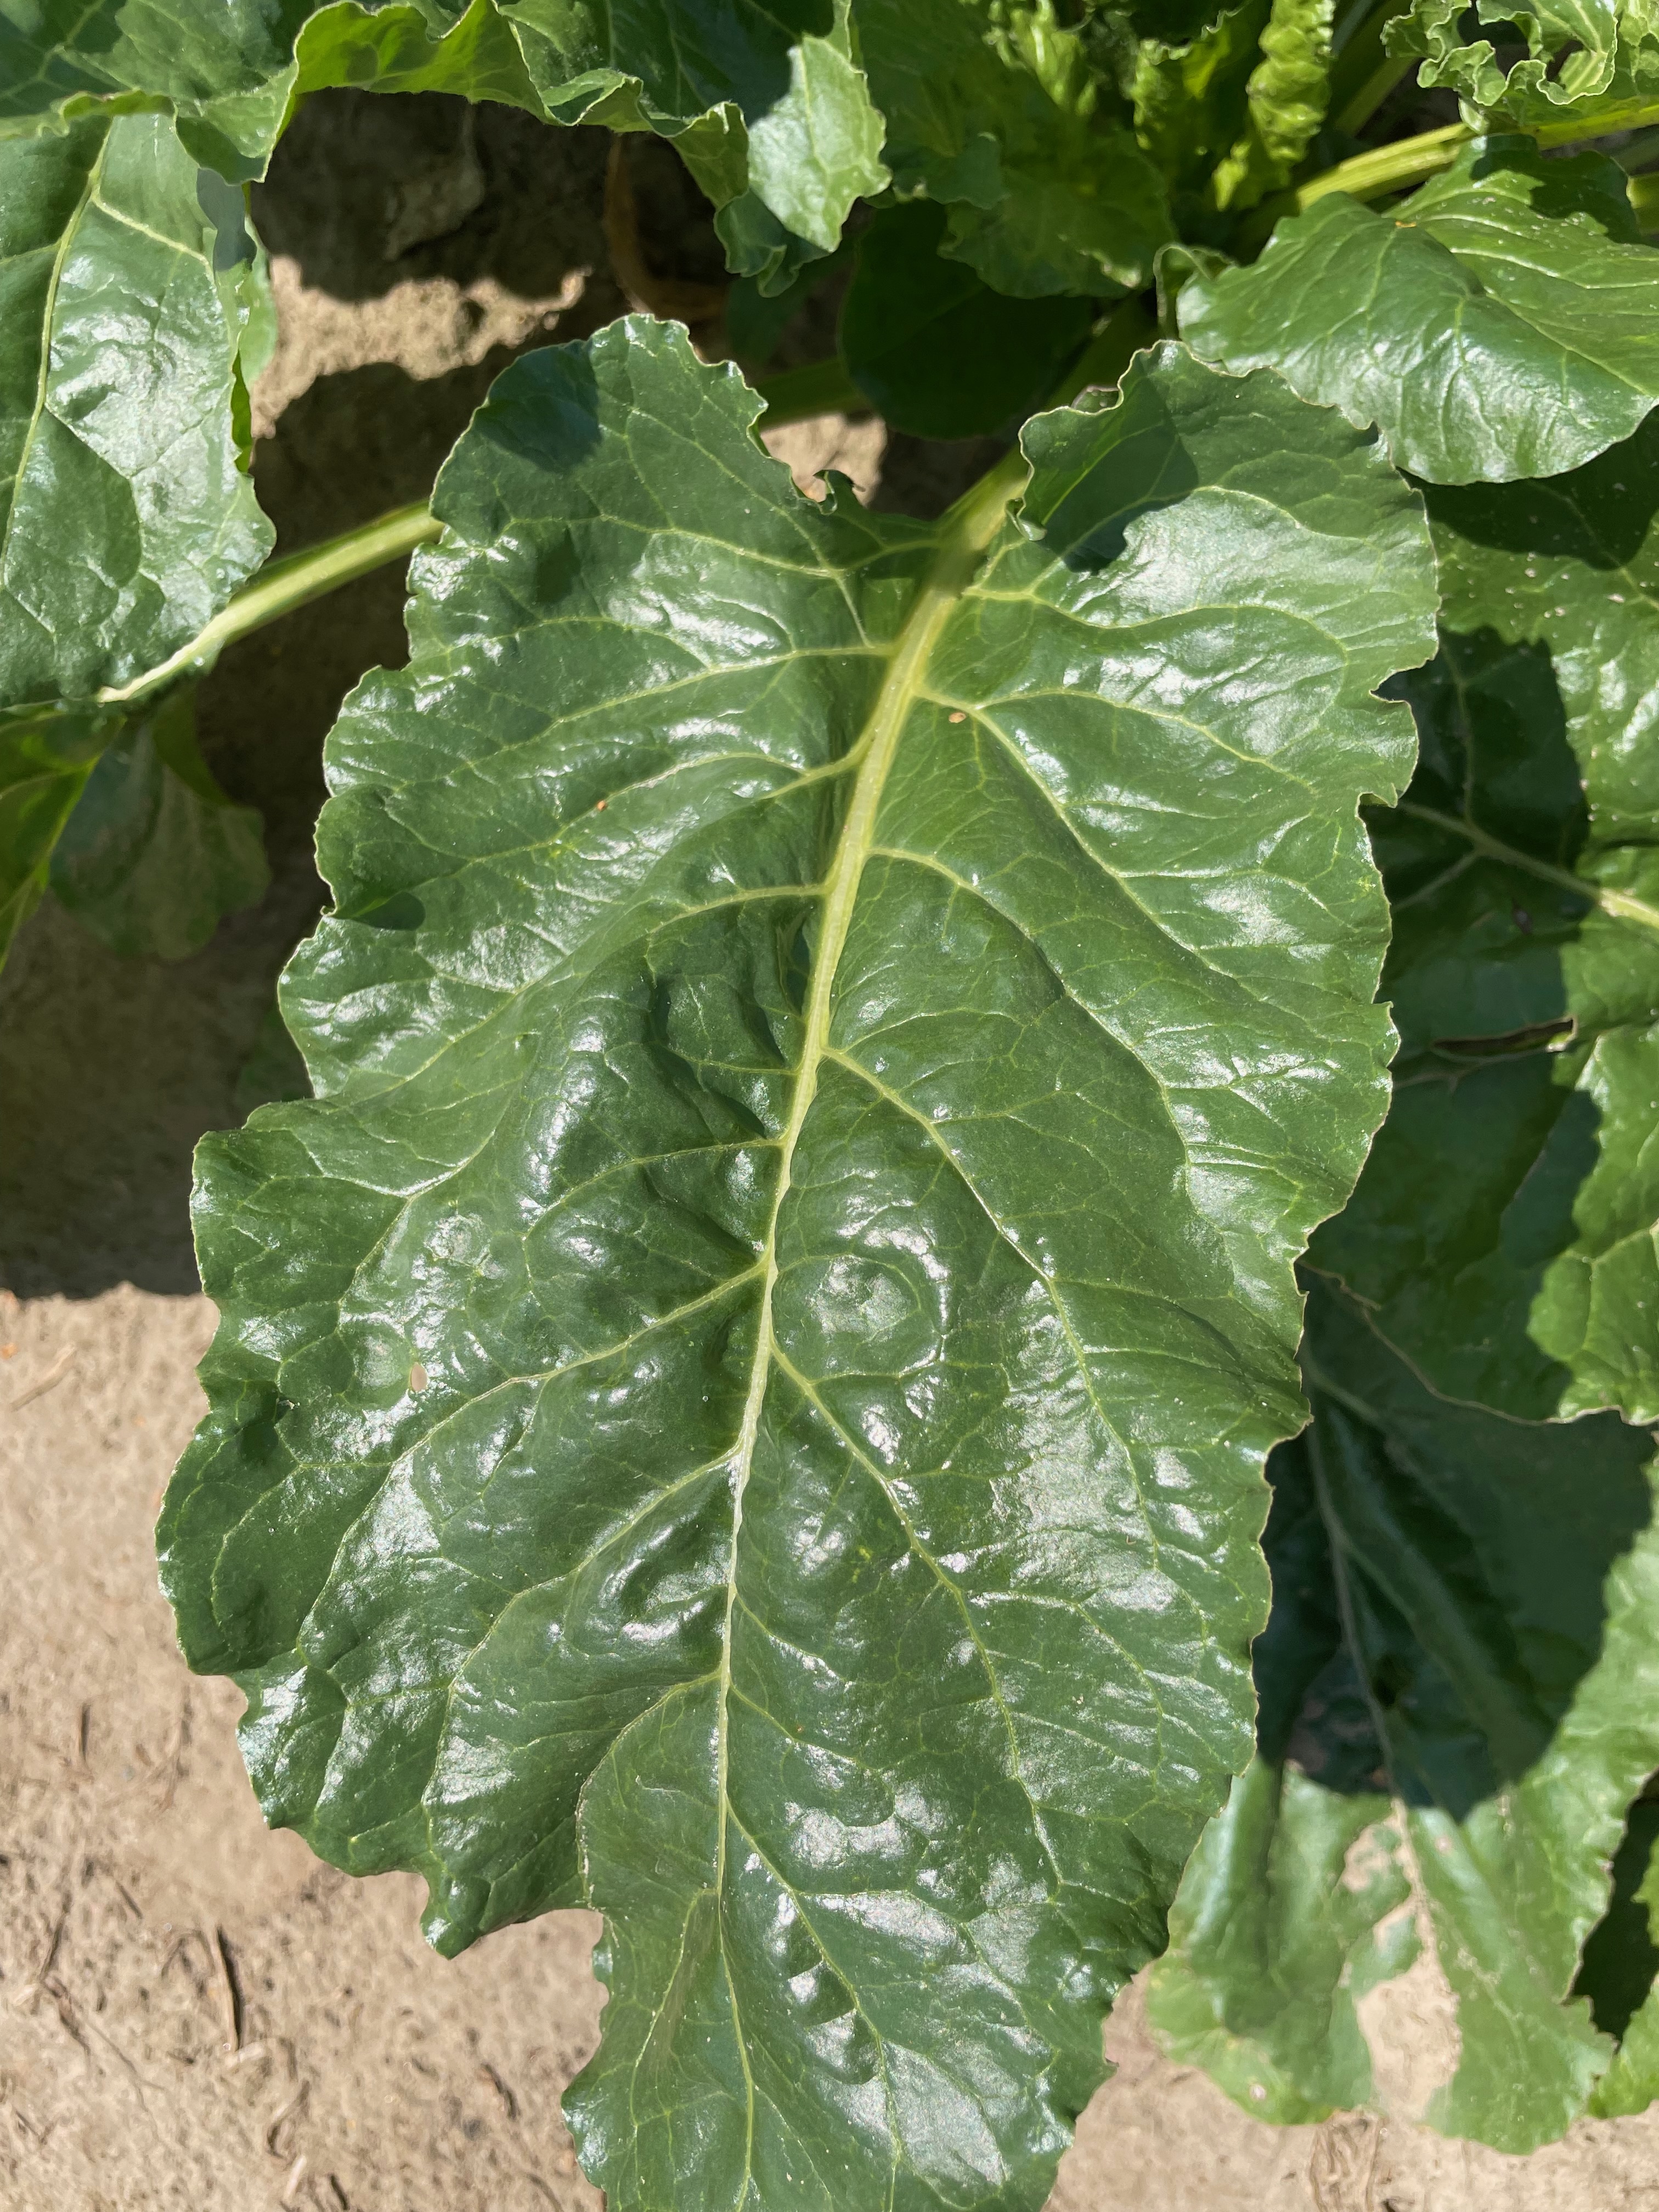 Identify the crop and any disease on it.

beet, unaffected
